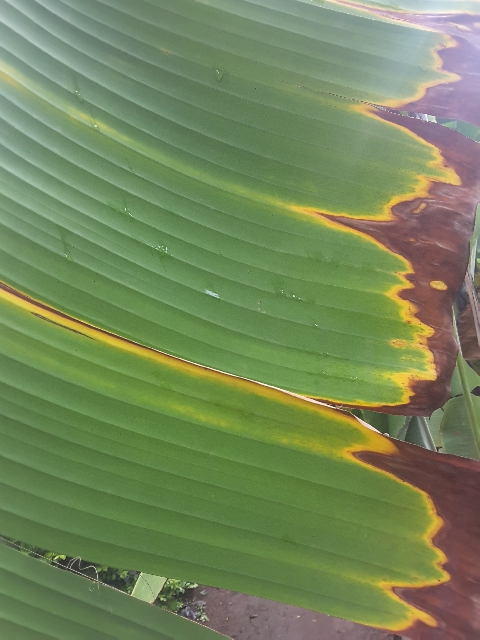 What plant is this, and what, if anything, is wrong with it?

banana, fusarium wilt race 1
